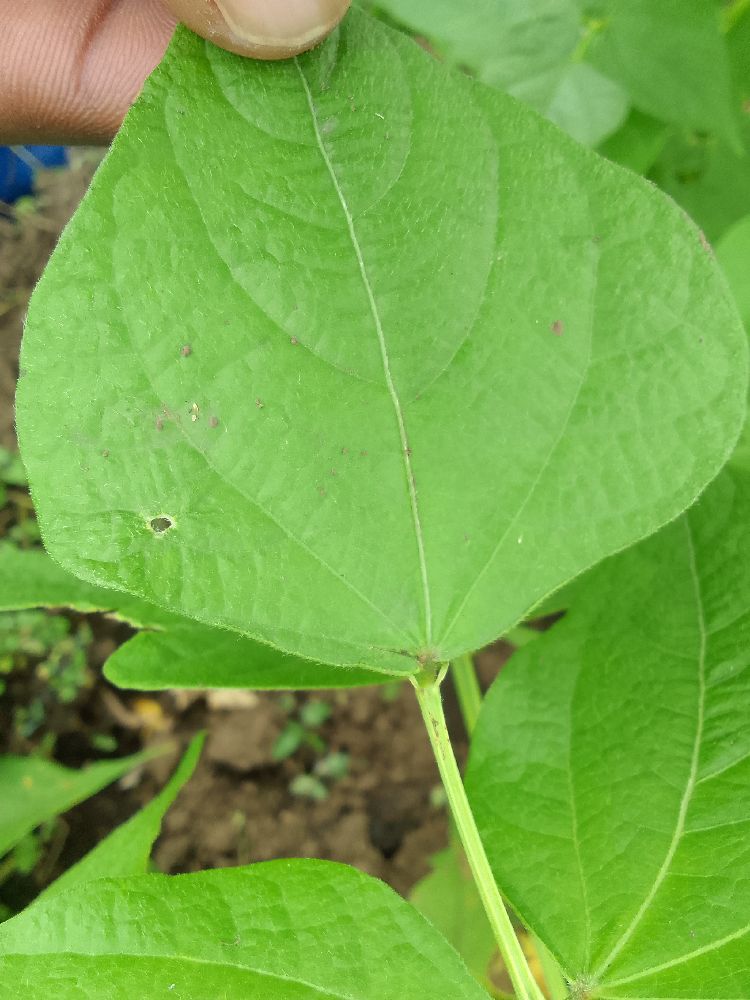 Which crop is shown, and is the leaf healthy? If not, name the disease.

common bean, healthy
